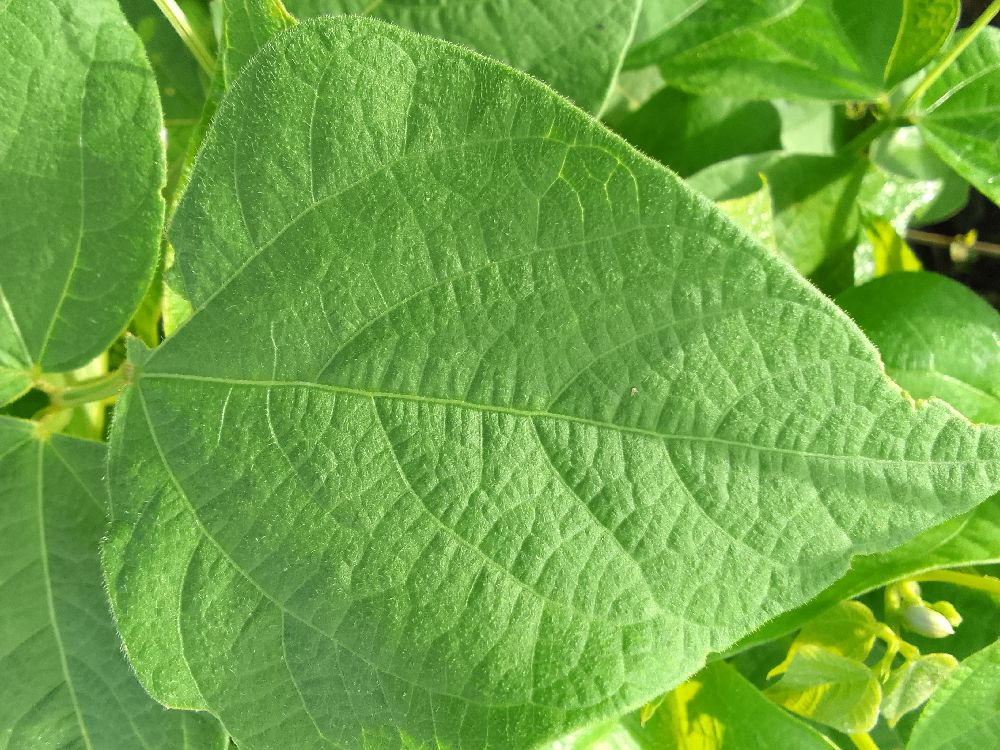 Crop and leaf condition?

common bean, healthy
